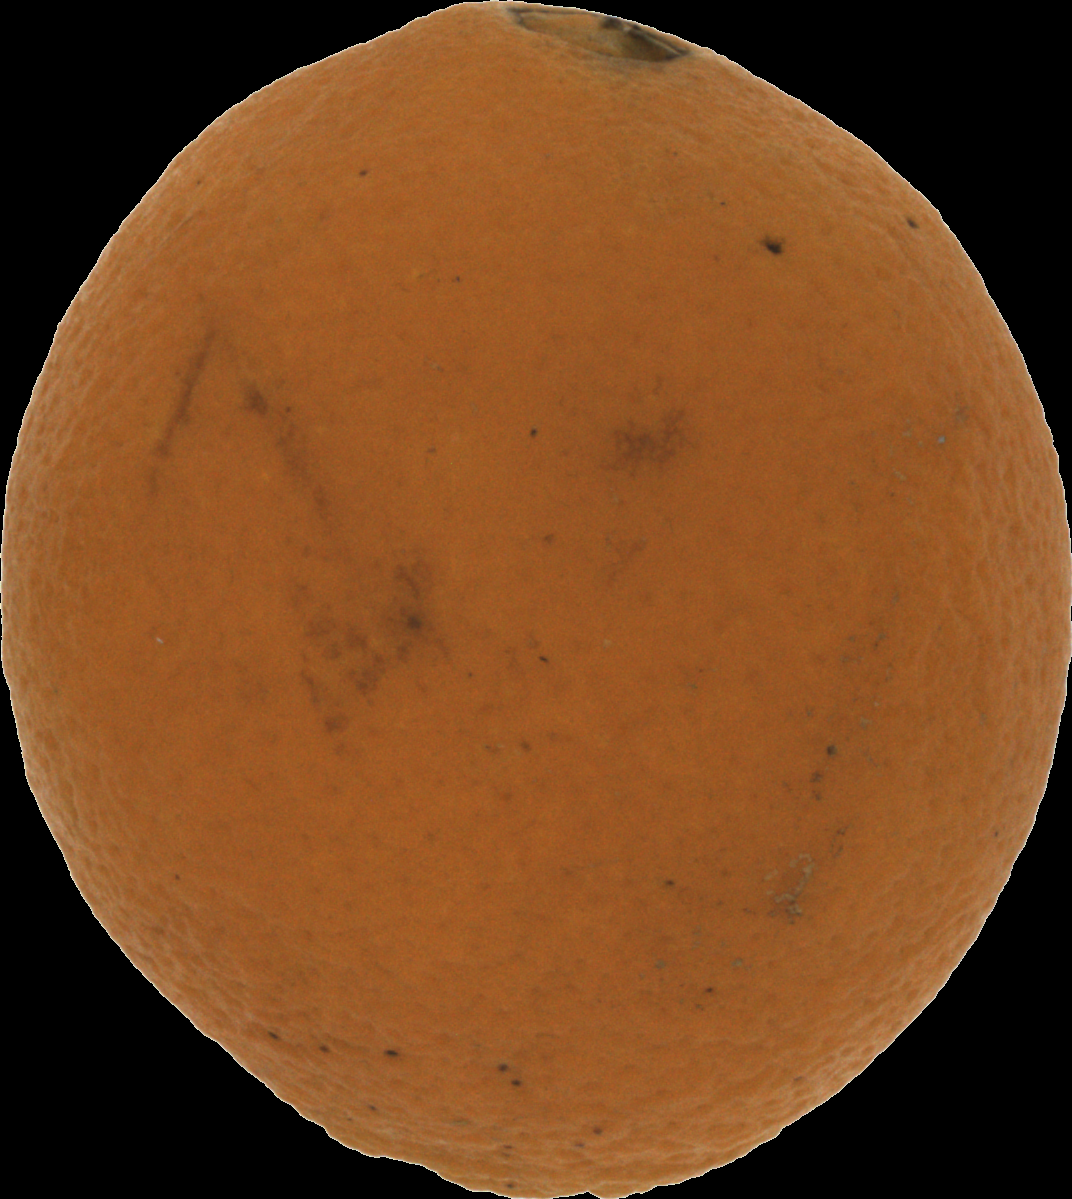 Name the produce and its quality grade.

orange, bad
